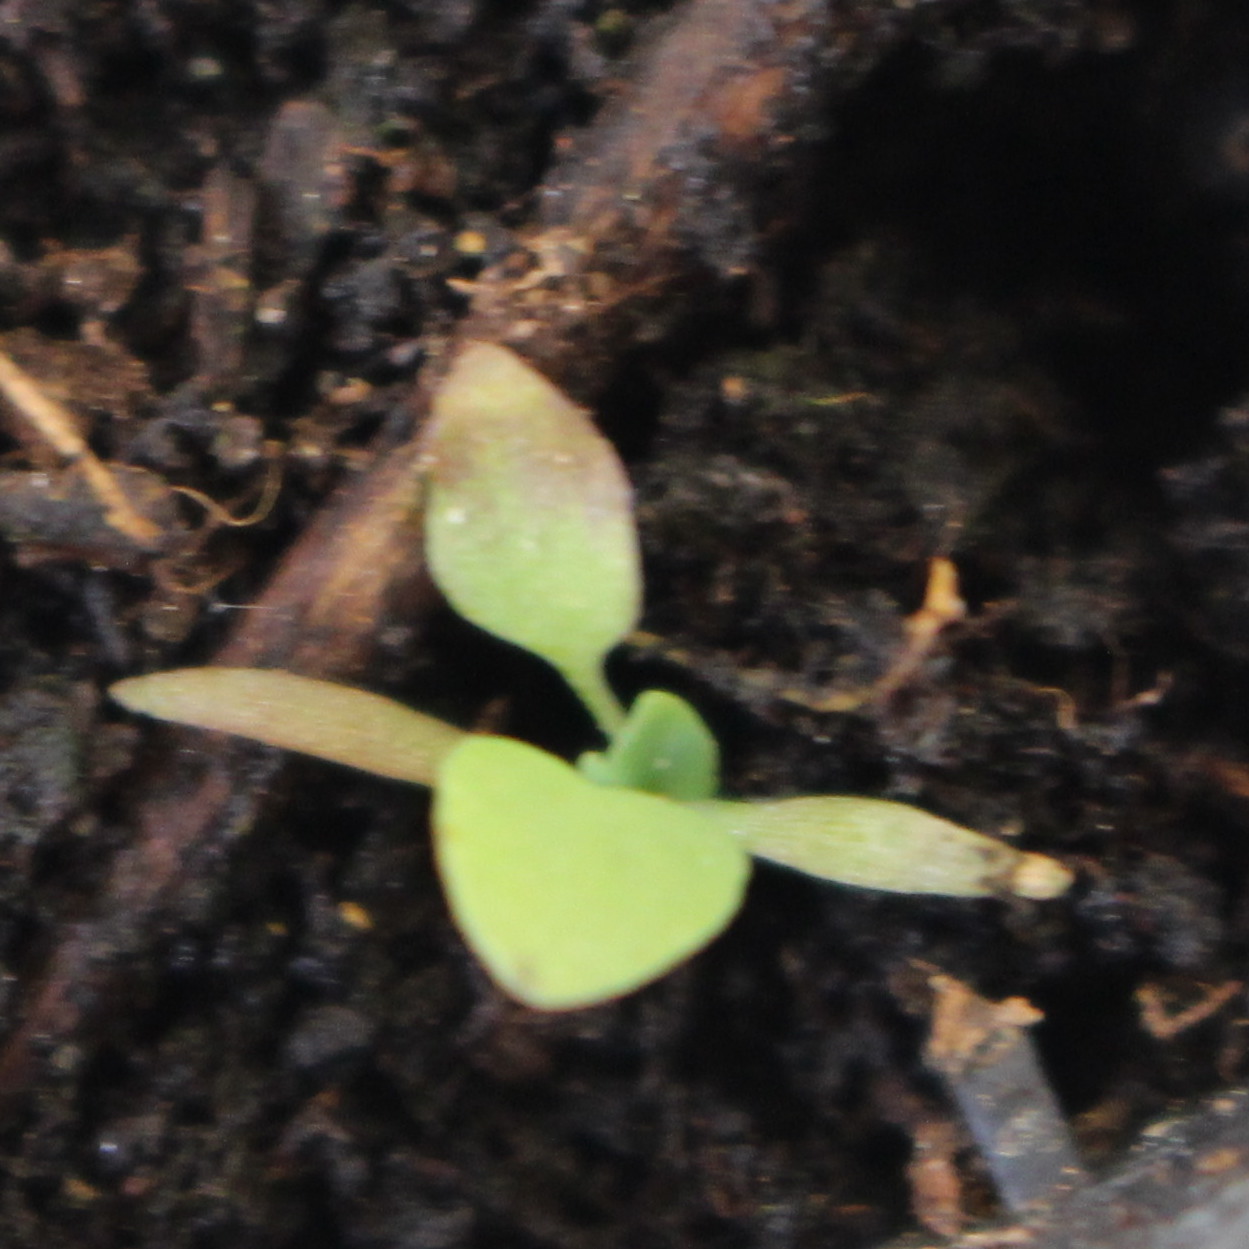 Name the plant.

Papaver rhoeas
